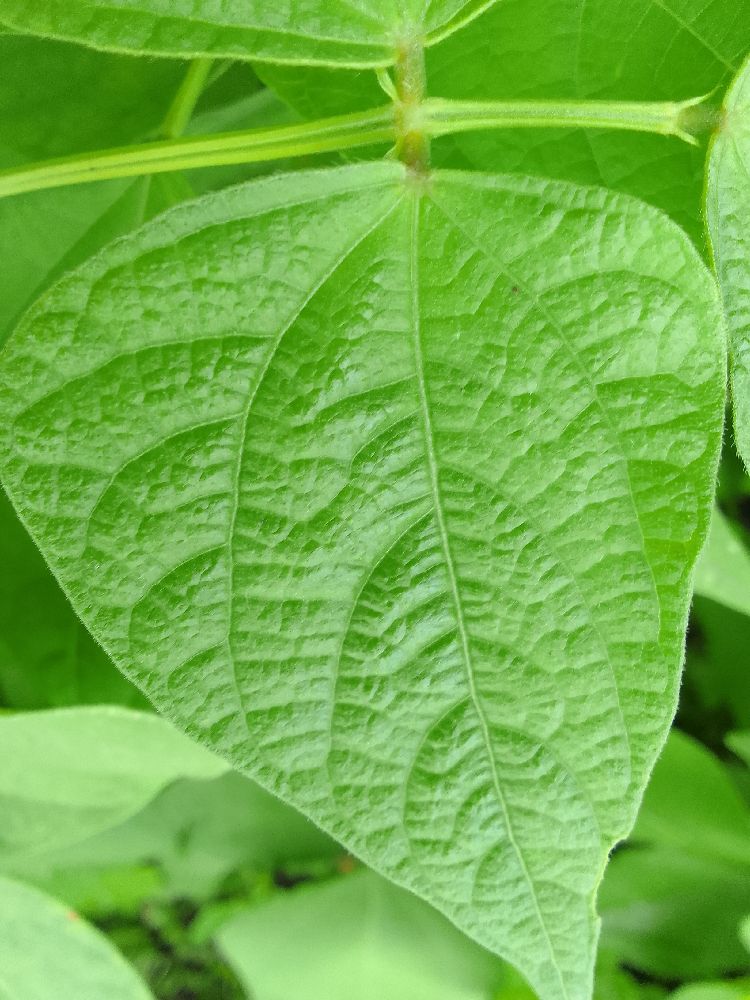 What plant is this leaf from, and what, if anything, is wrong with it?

common bean, healthy
